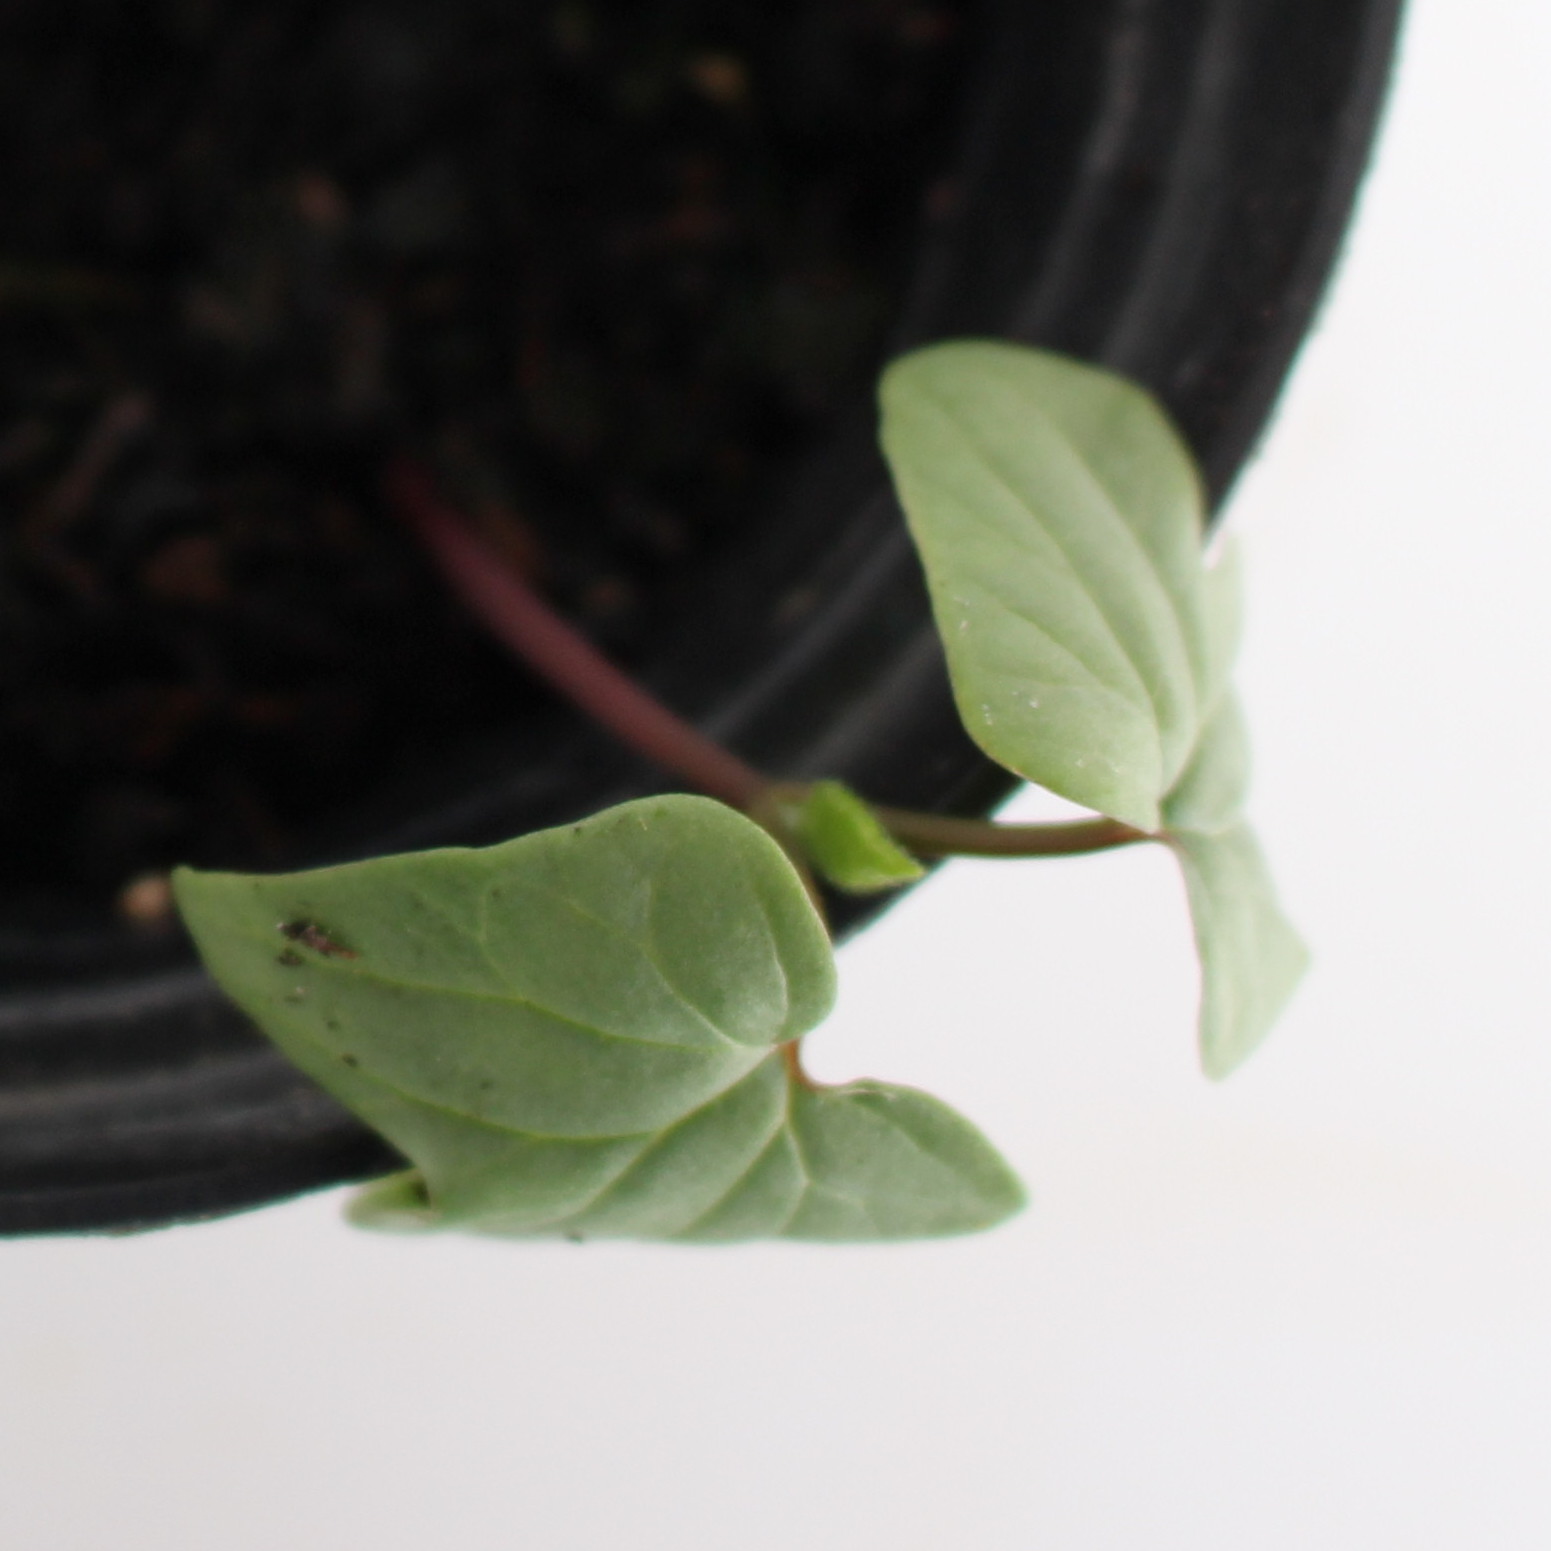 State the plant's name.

Convolvulus arvensis
